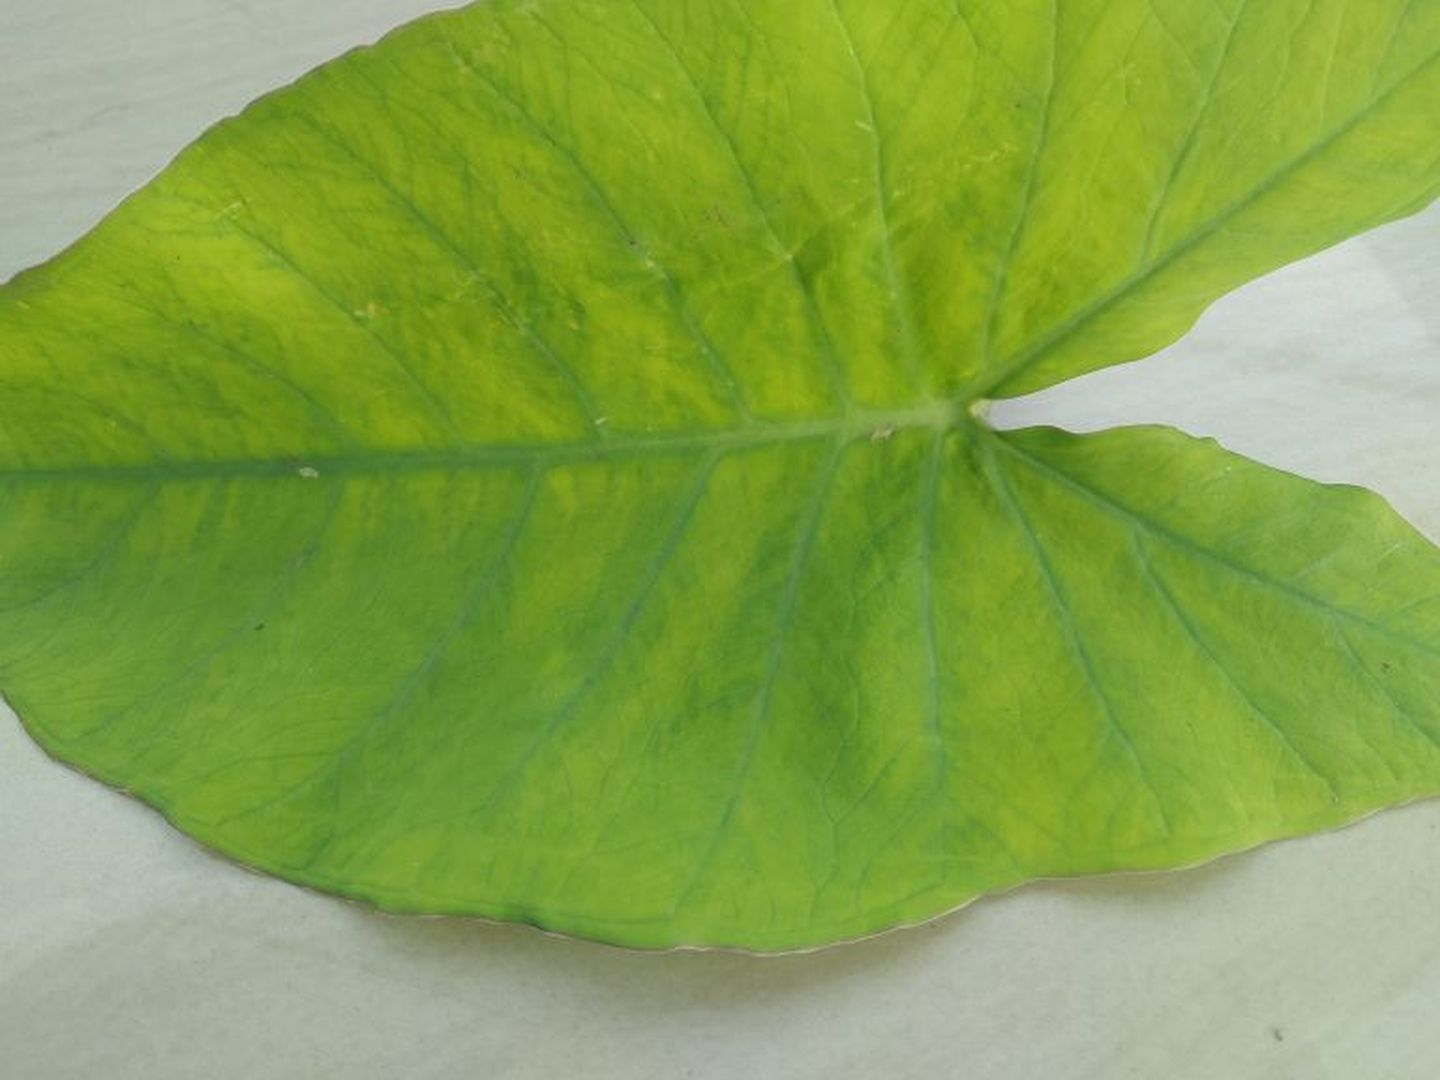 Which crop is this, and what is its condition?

taro, mosaic
